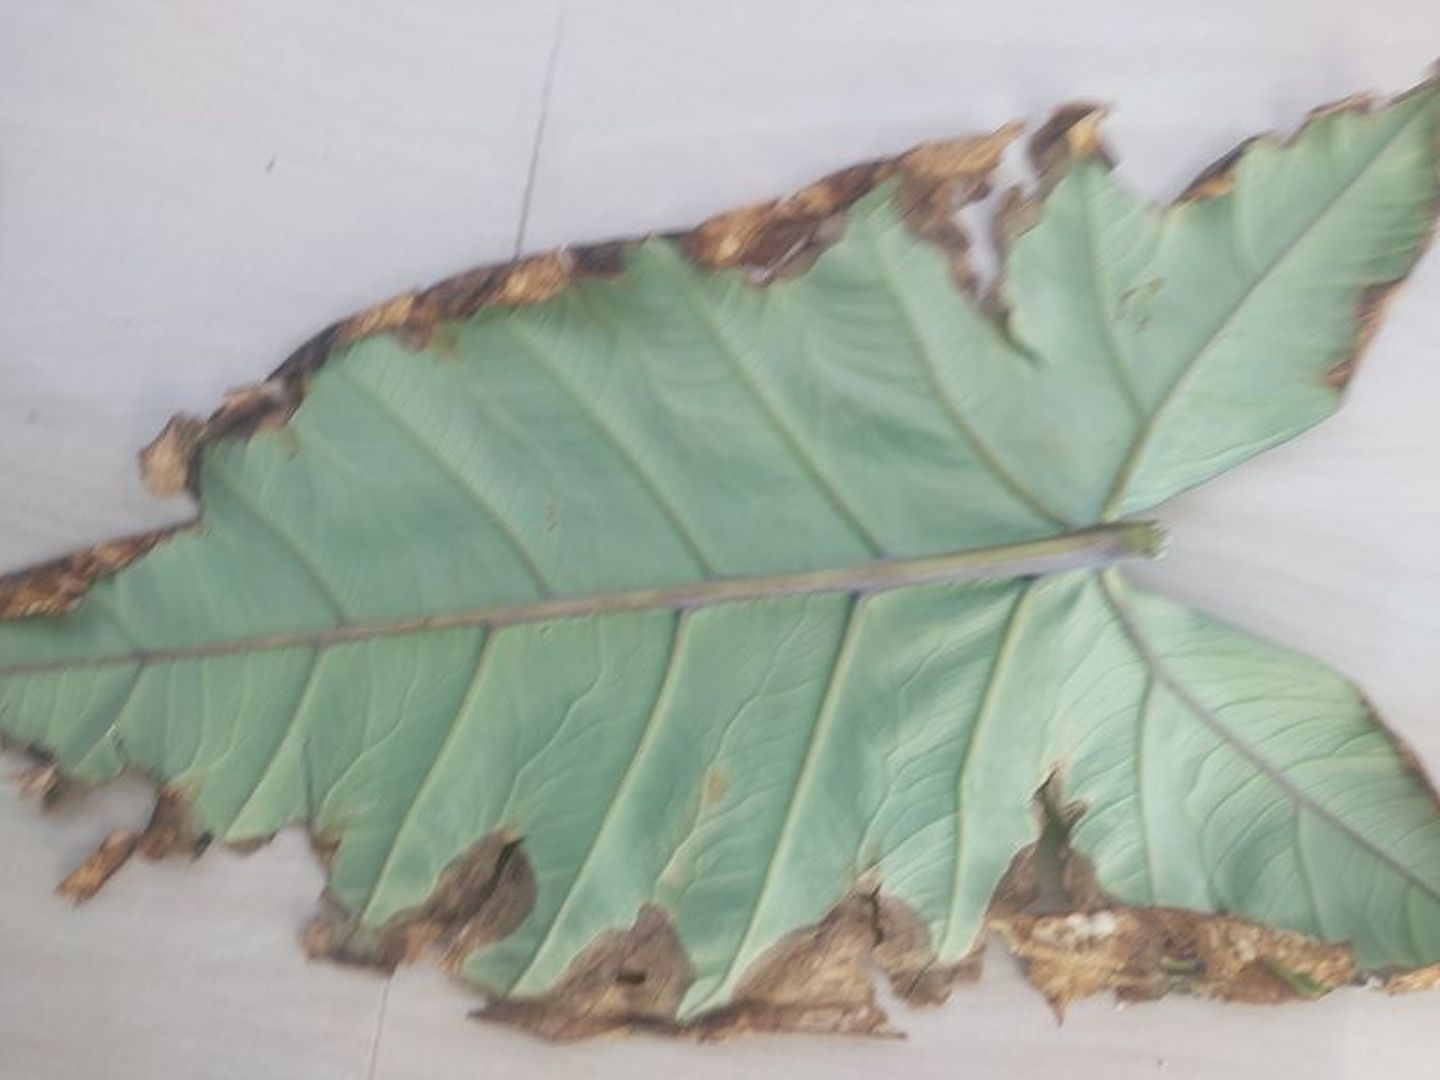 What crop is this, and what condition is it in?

taro, leaf blight
